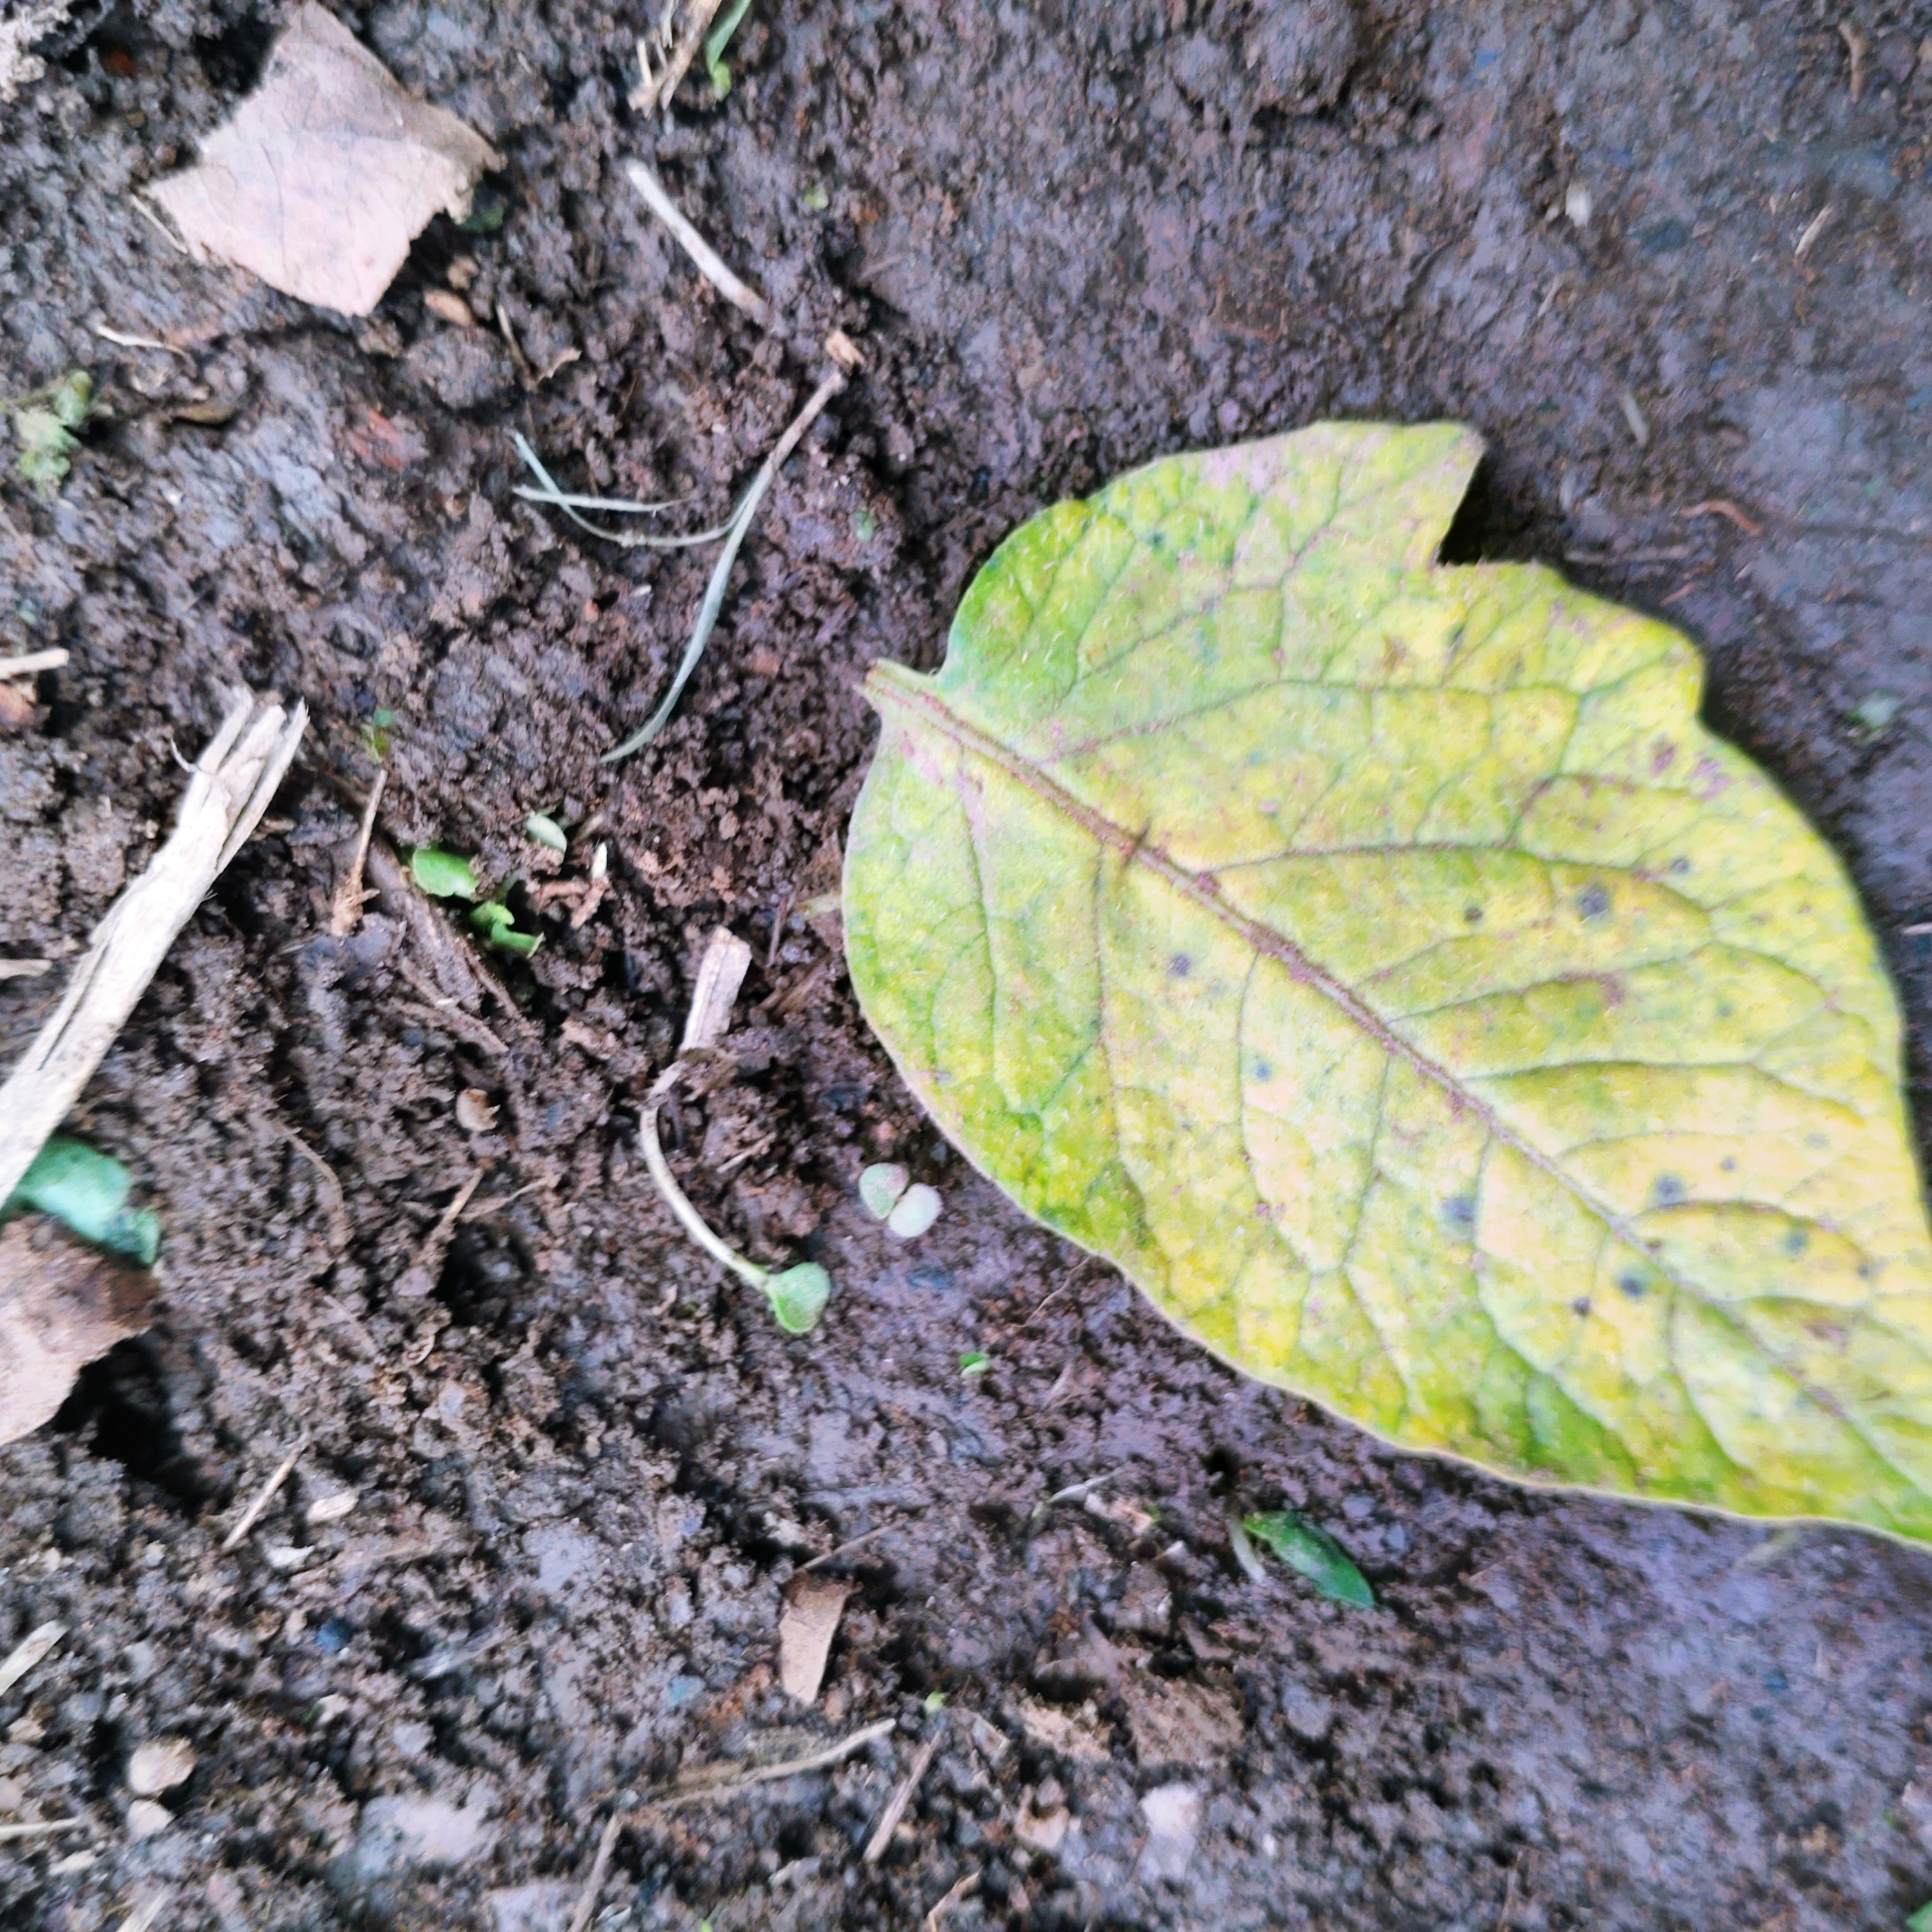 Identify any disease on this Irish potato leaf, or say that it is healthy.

late blight
